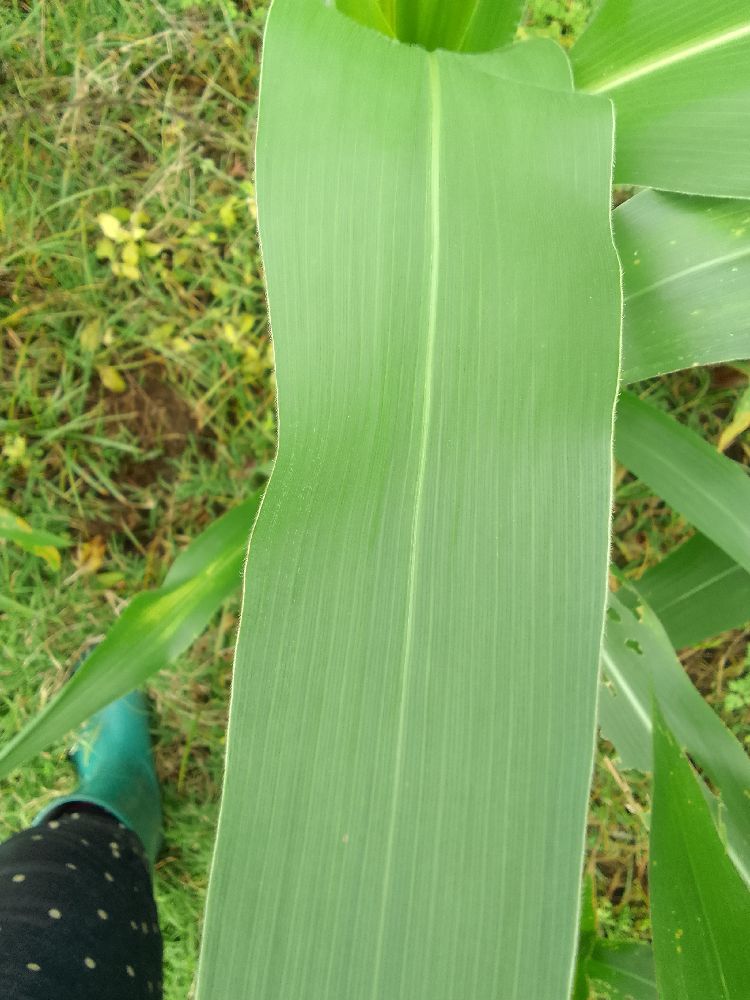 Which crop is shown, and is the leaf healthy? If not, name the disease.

maize, healthy
